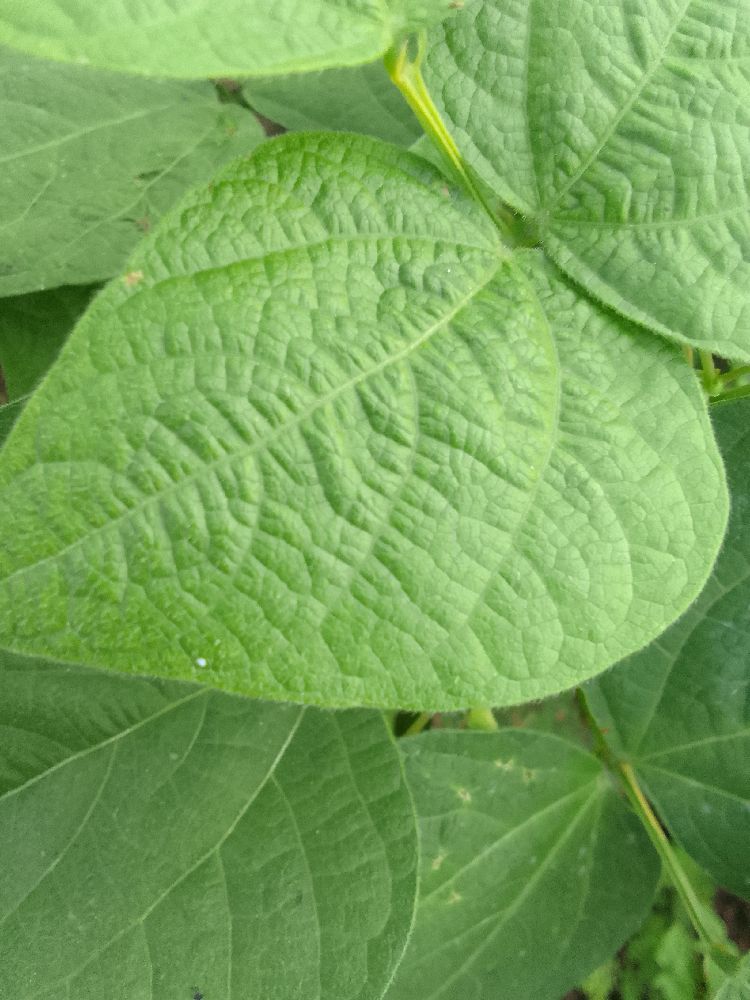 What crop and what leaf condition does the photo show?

common bean, healthy
